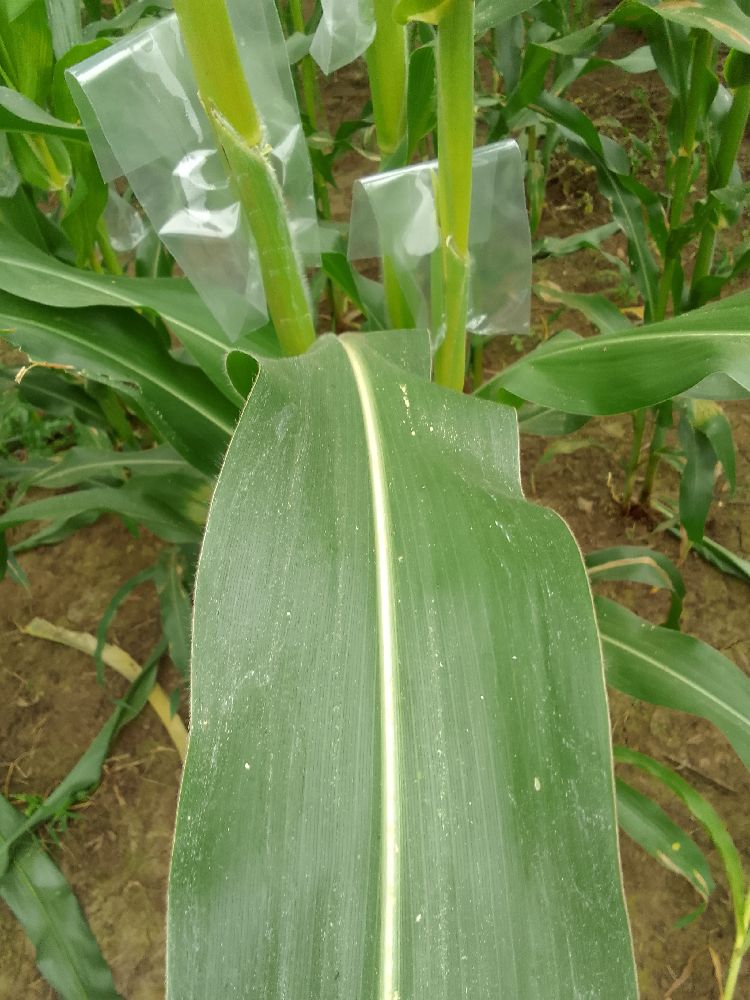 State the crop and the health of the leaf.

maize, healthy
